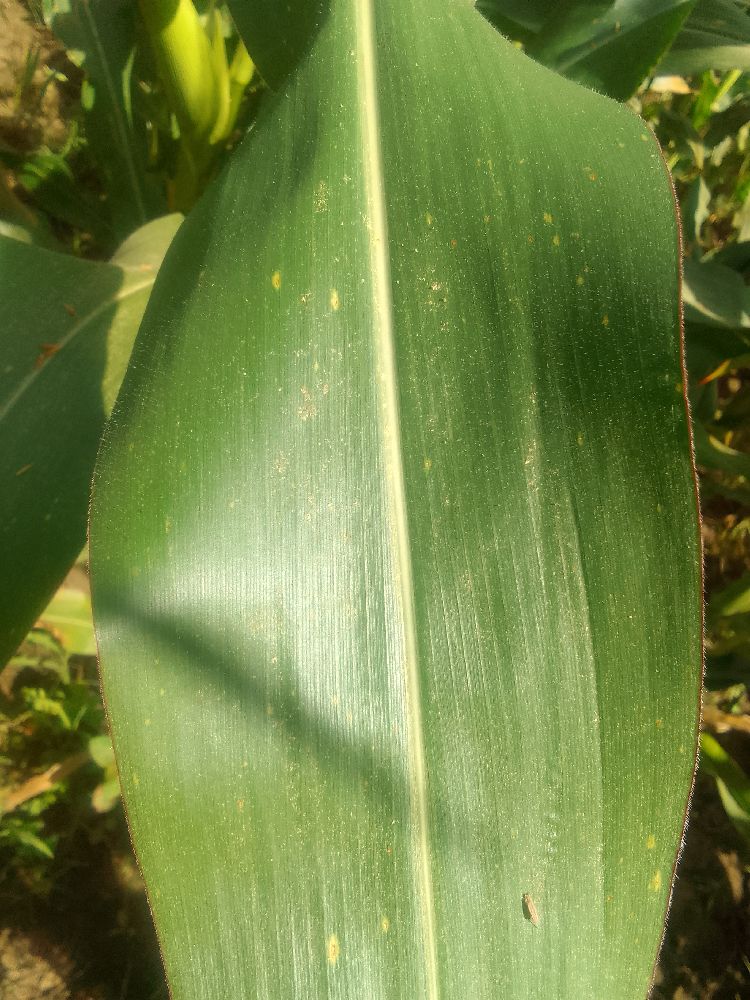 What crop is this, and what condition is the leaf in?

maize, healthy
